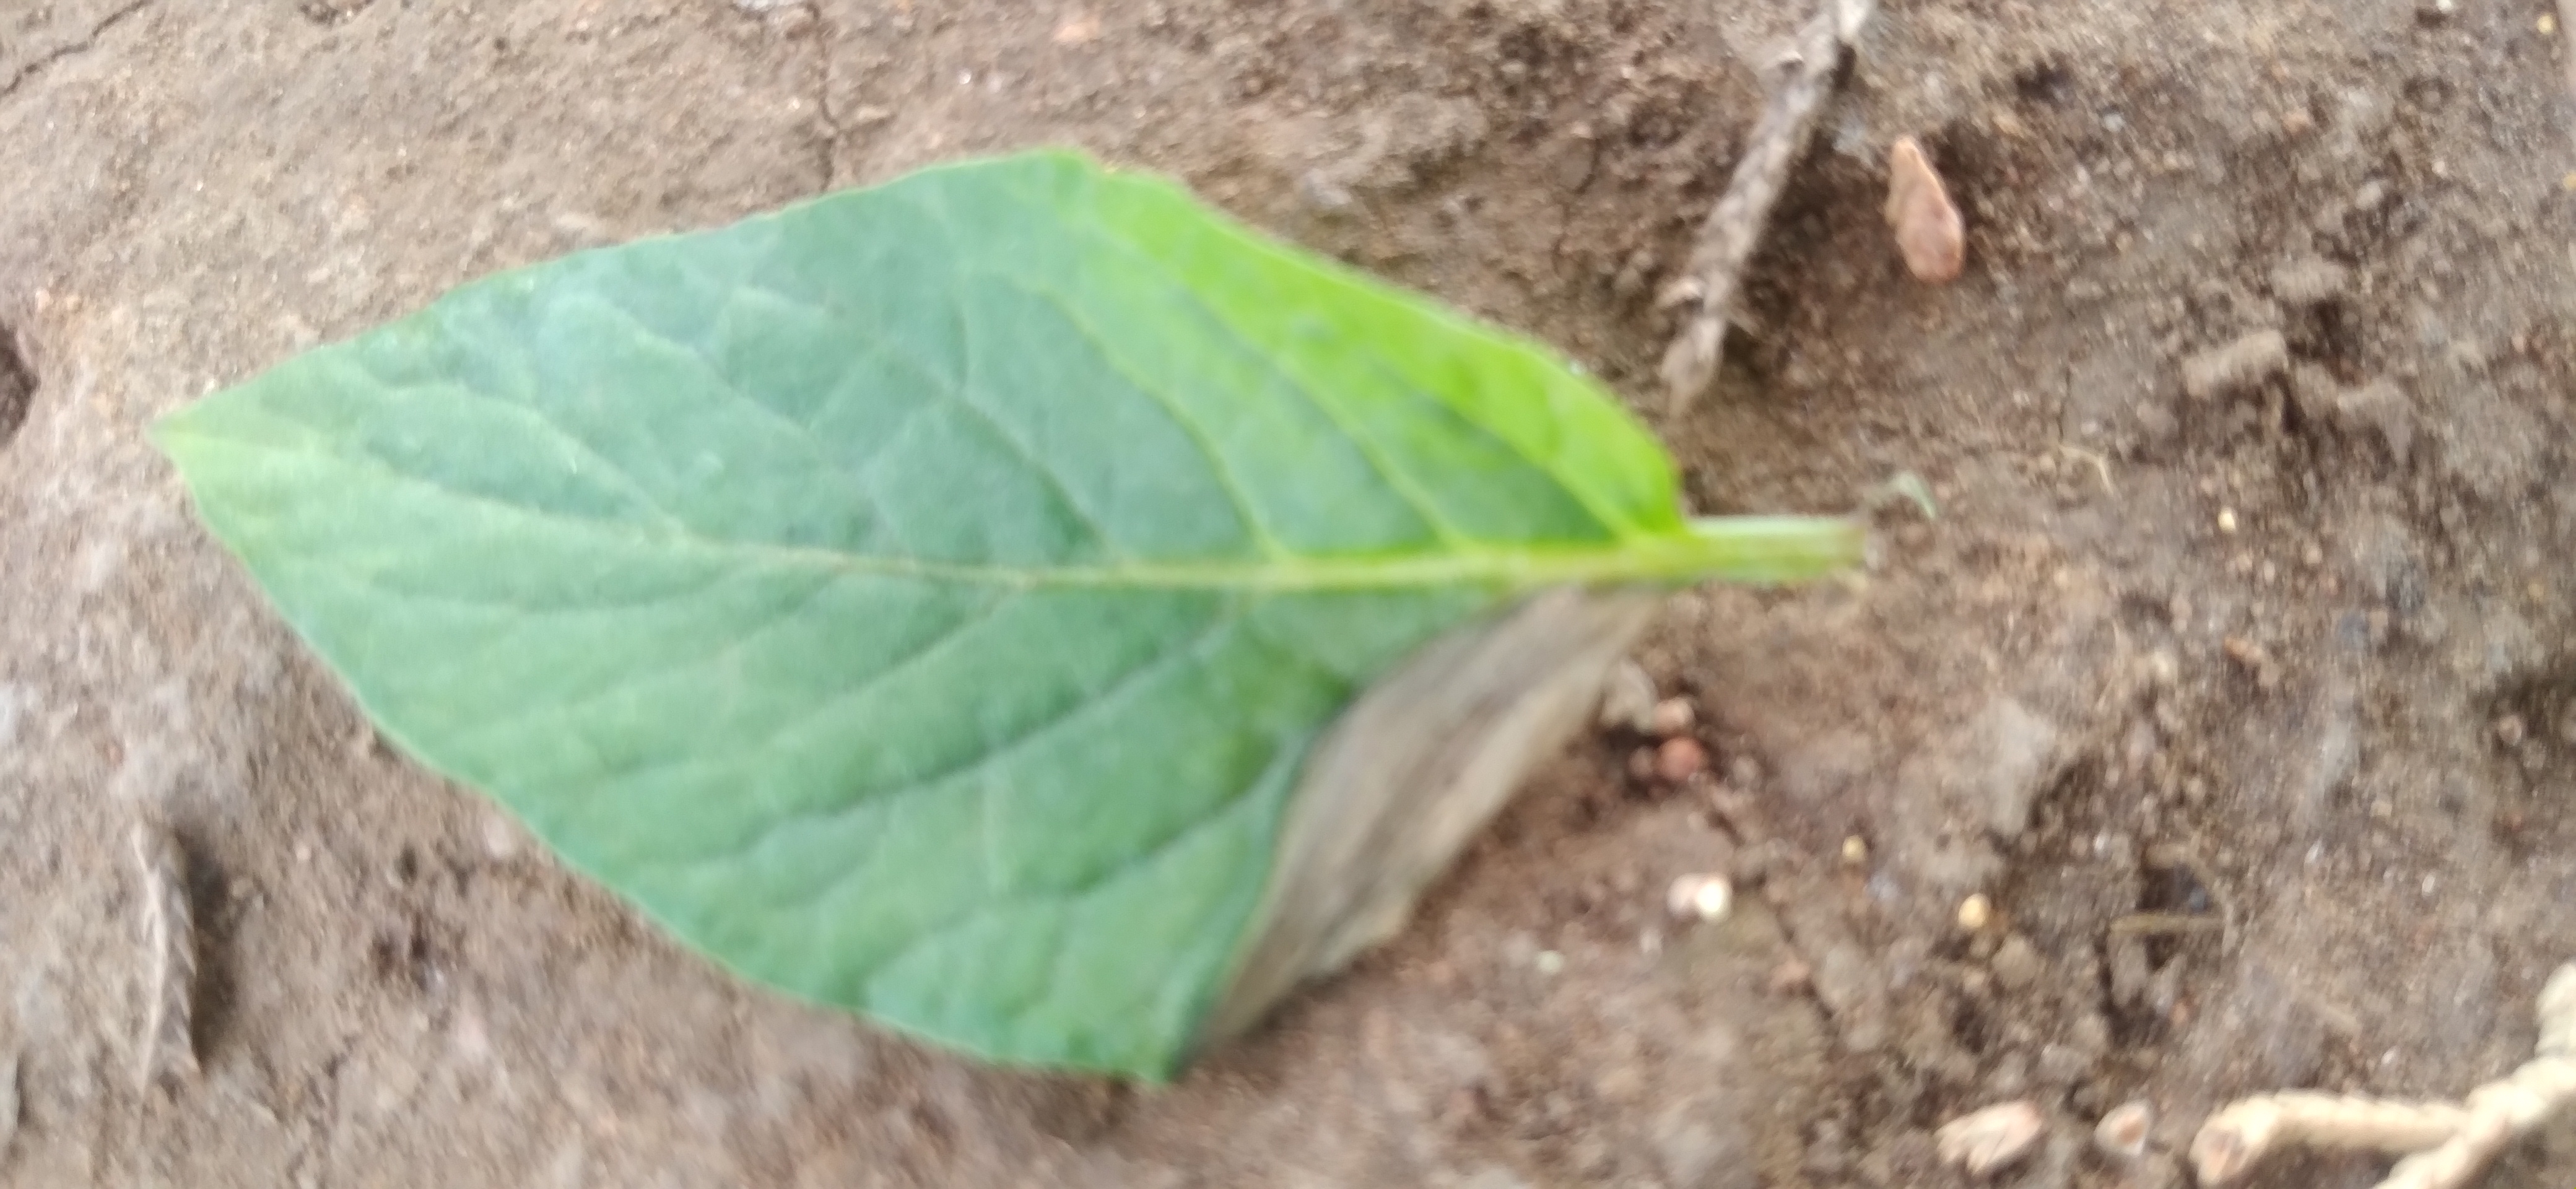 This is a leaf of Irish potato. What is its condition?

early blight
